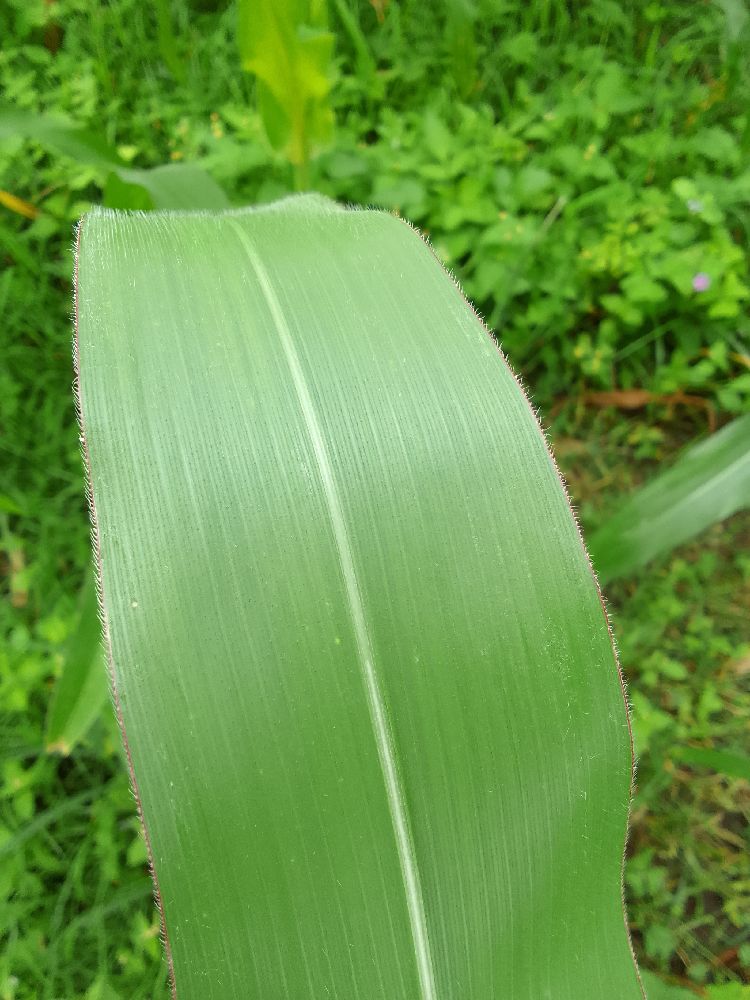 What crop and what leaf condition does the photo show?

maize, healthy
